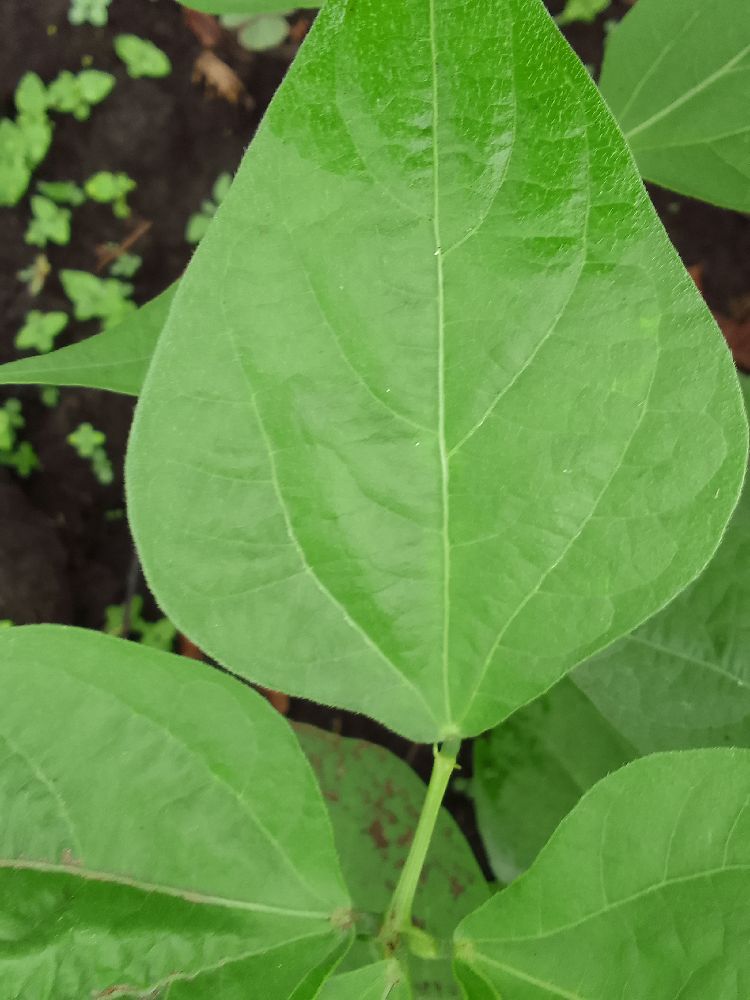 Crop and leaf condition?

common bean, healthy
